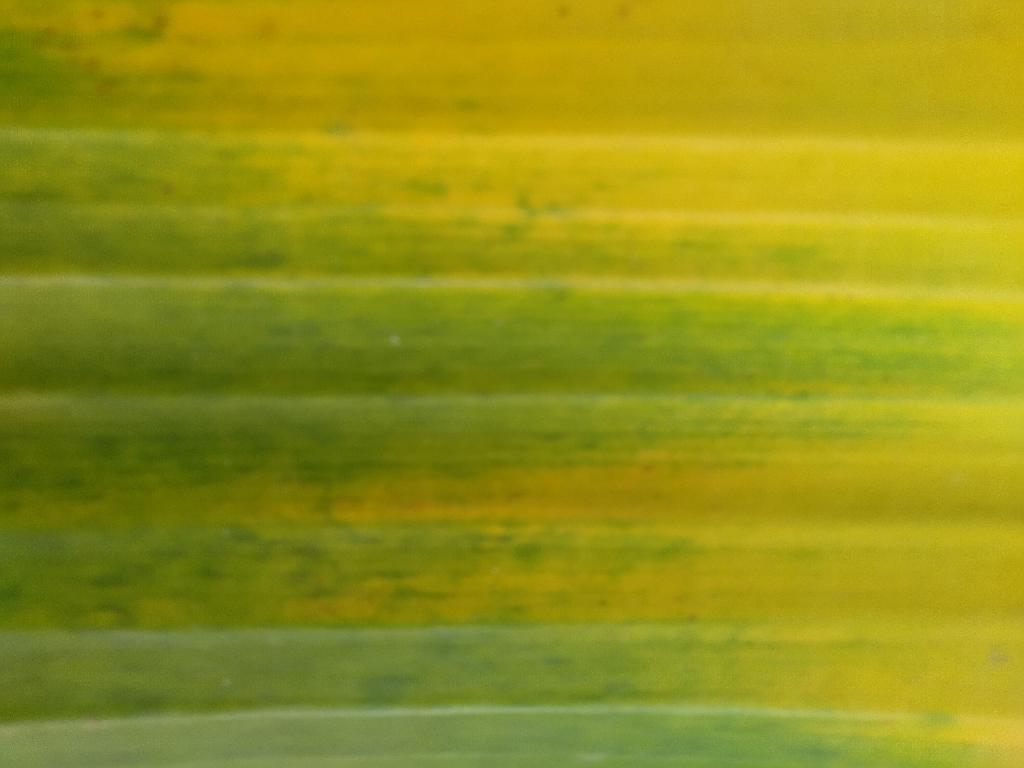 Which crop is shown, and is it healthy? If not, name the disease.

banana, fusarium wilt race 1
